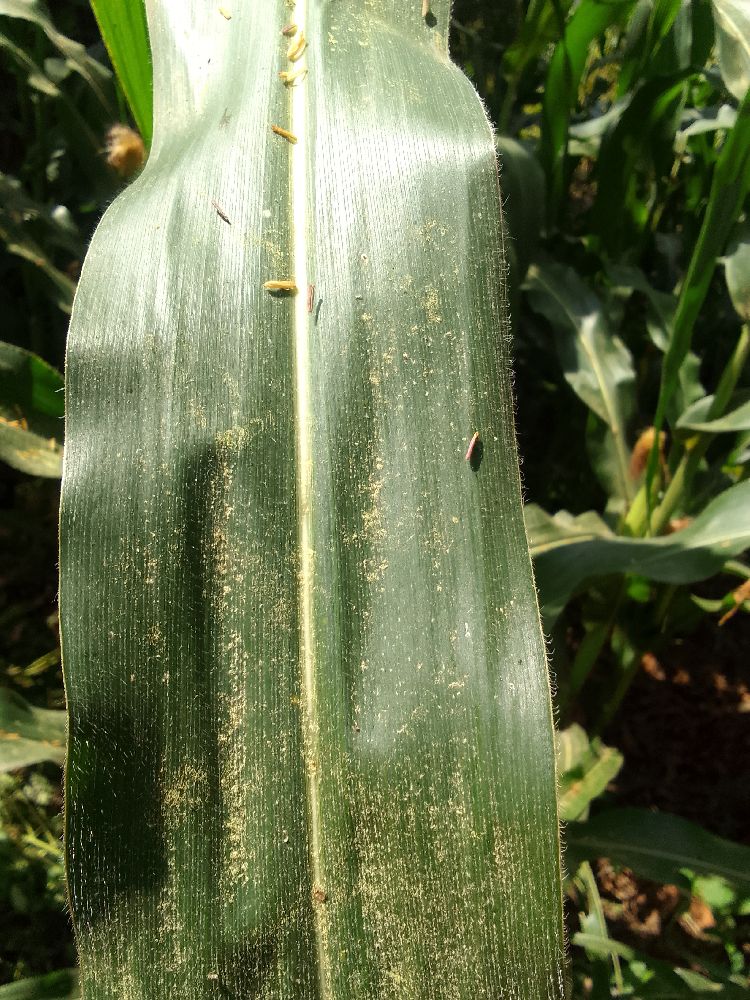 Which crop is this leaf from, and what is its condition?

maize, healthy
